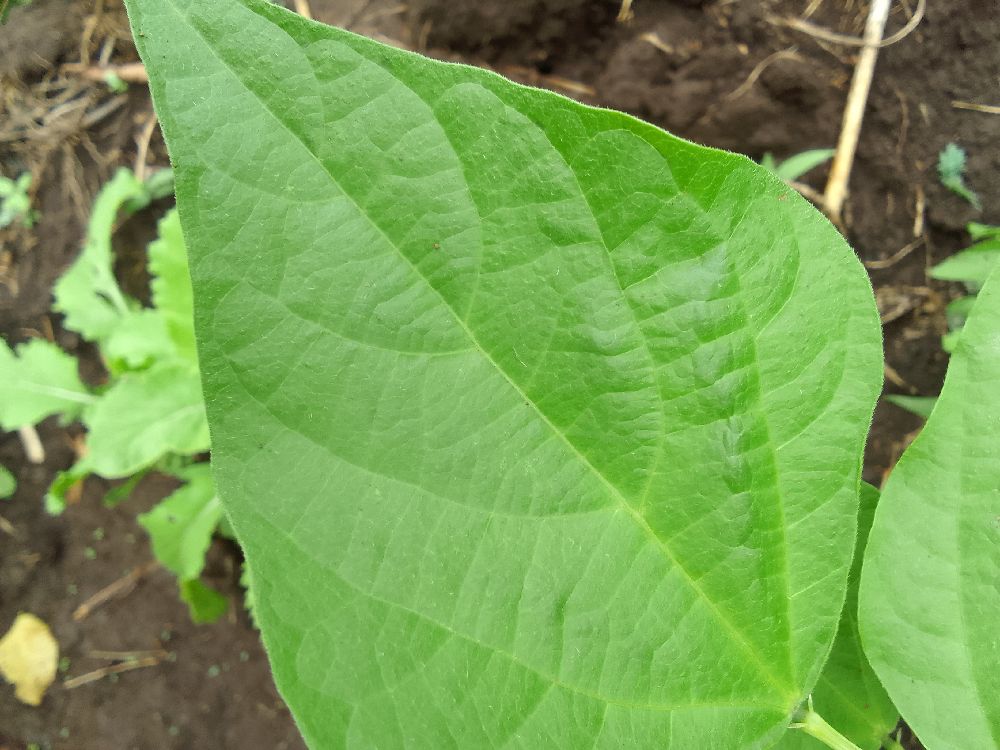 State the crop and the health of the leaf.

common bean, healthy
